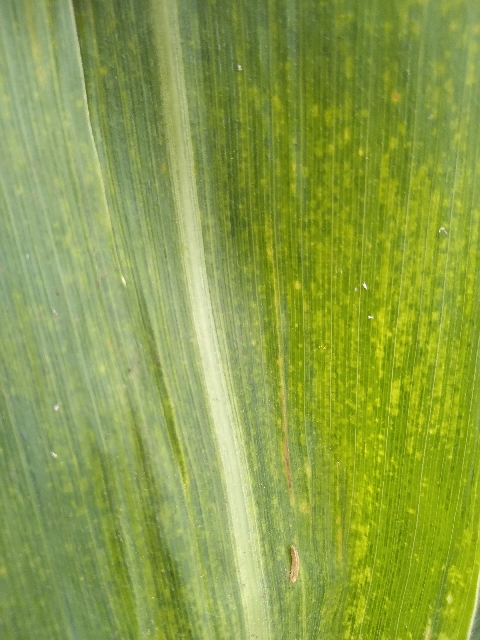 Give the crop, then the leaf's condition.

maize, maize lethal necrosis
